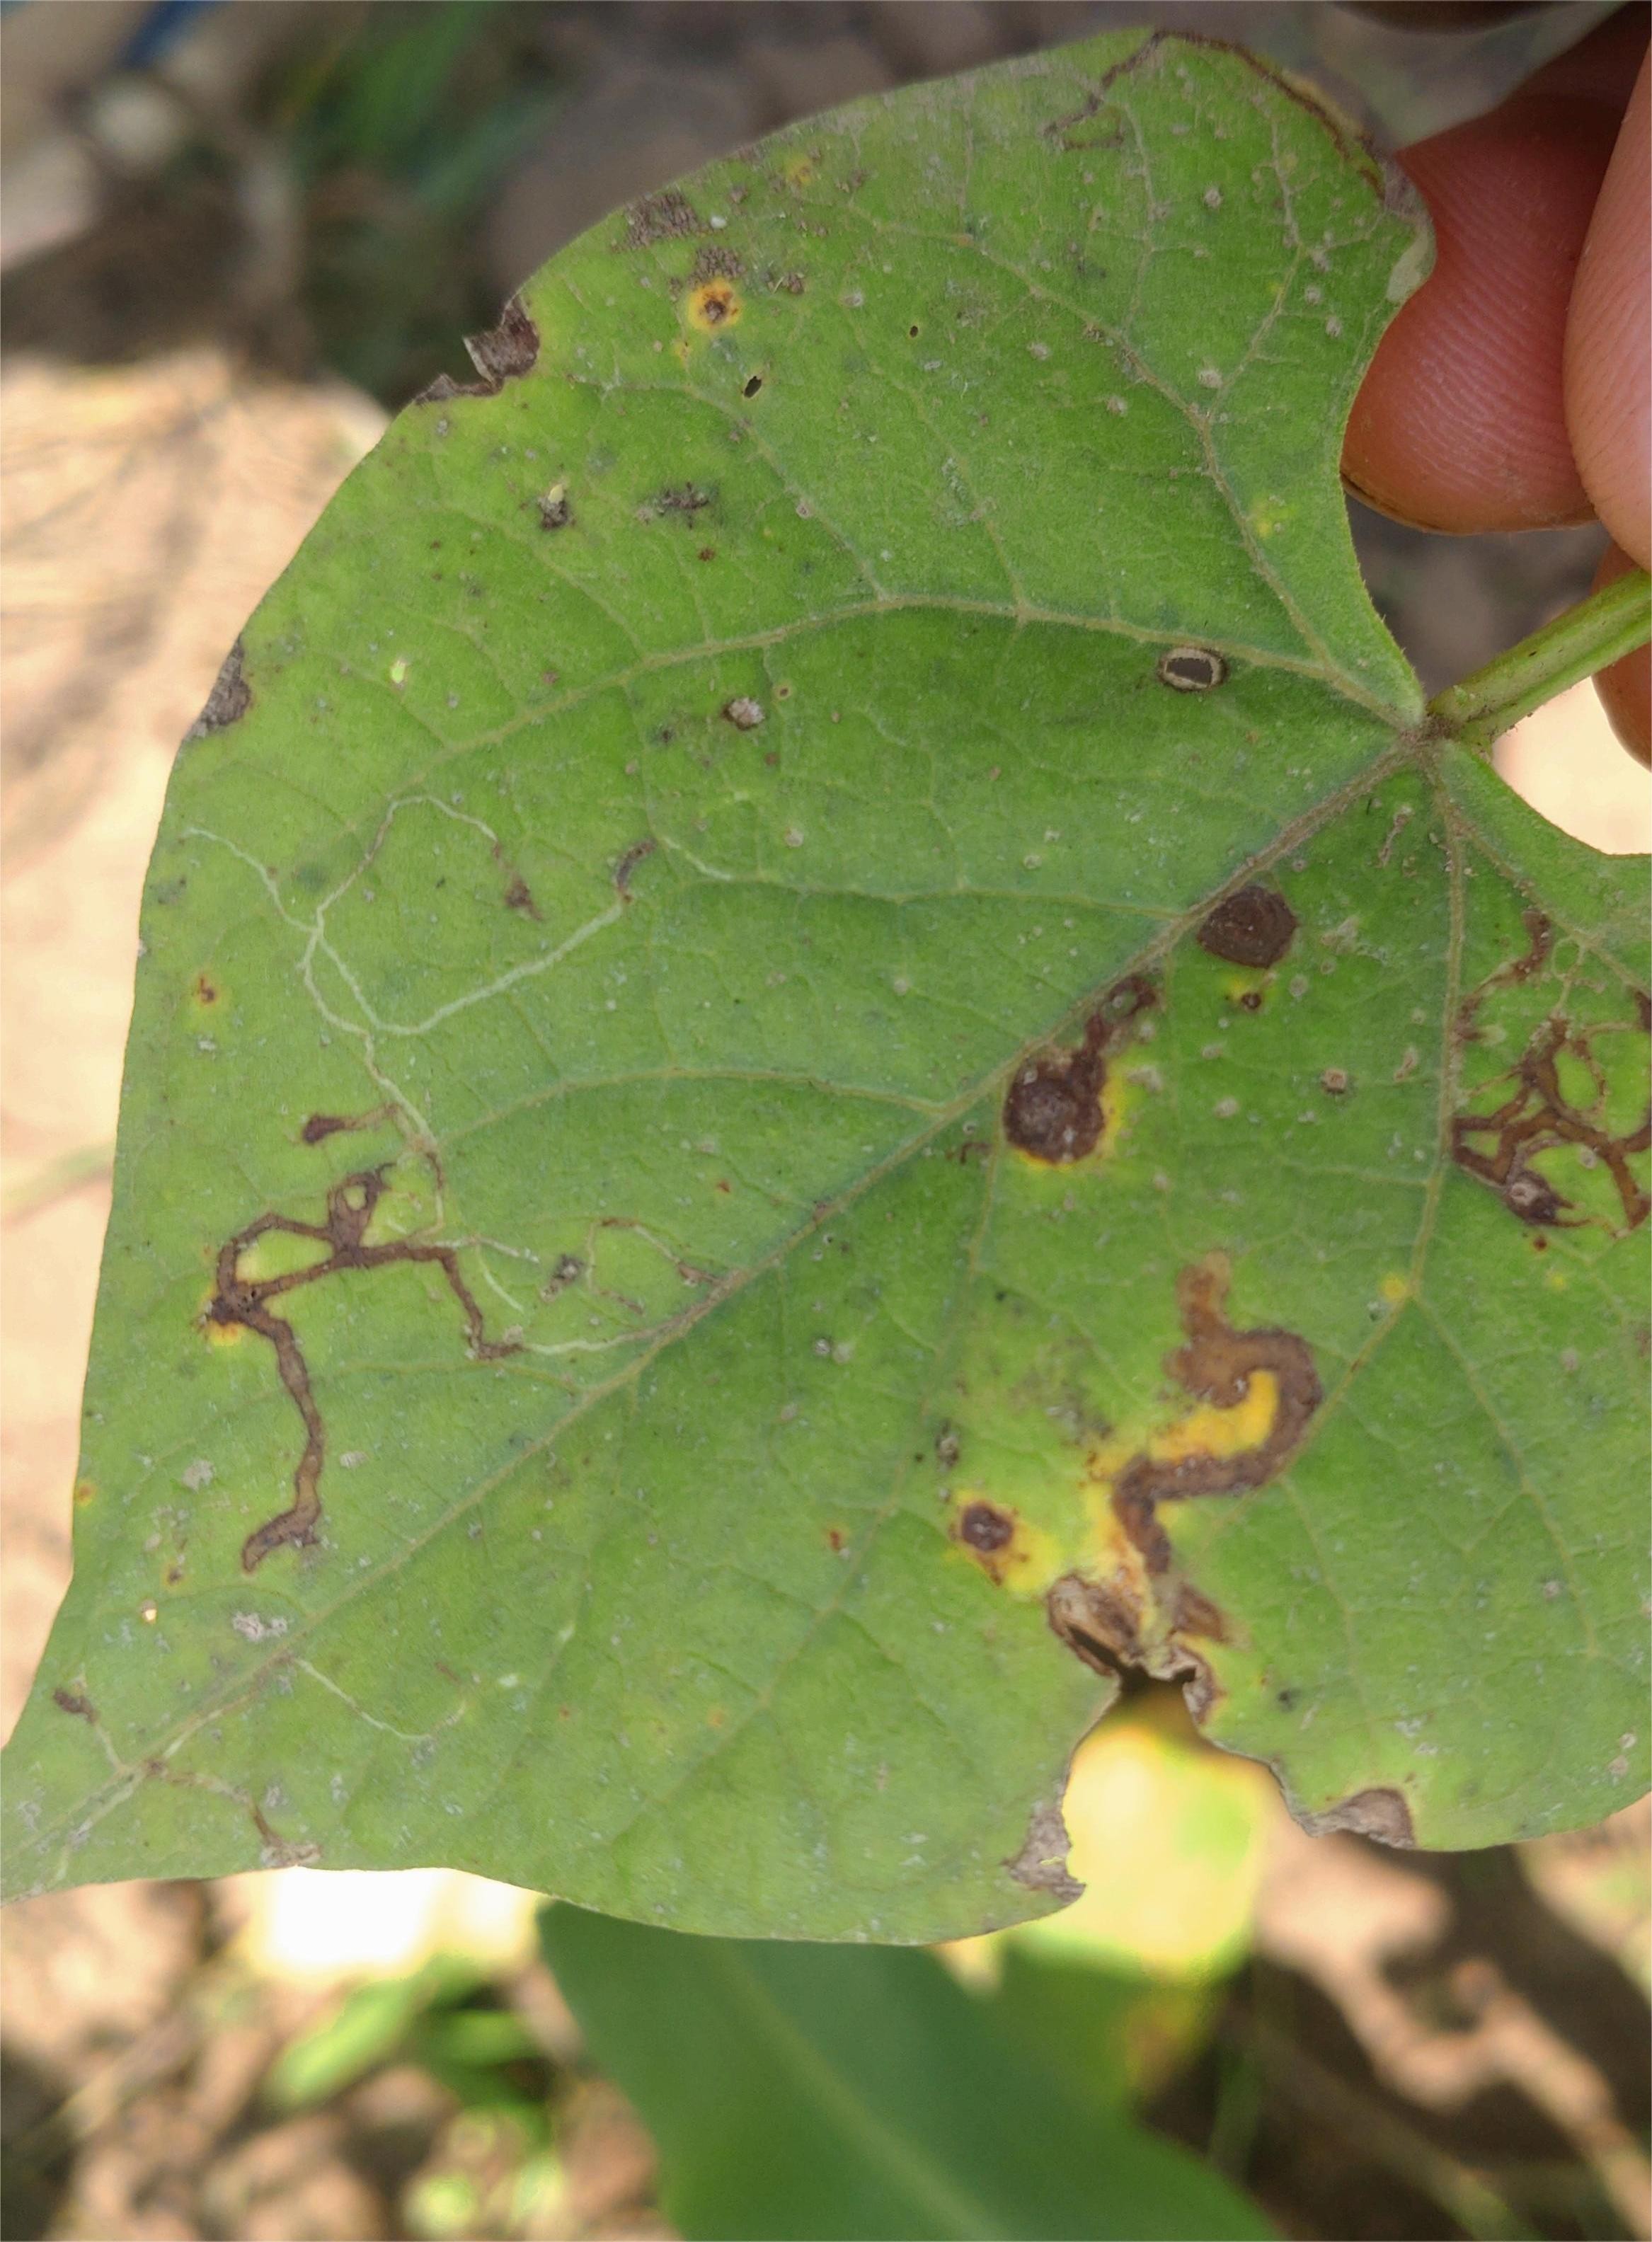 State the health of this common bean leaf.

anthracnose
